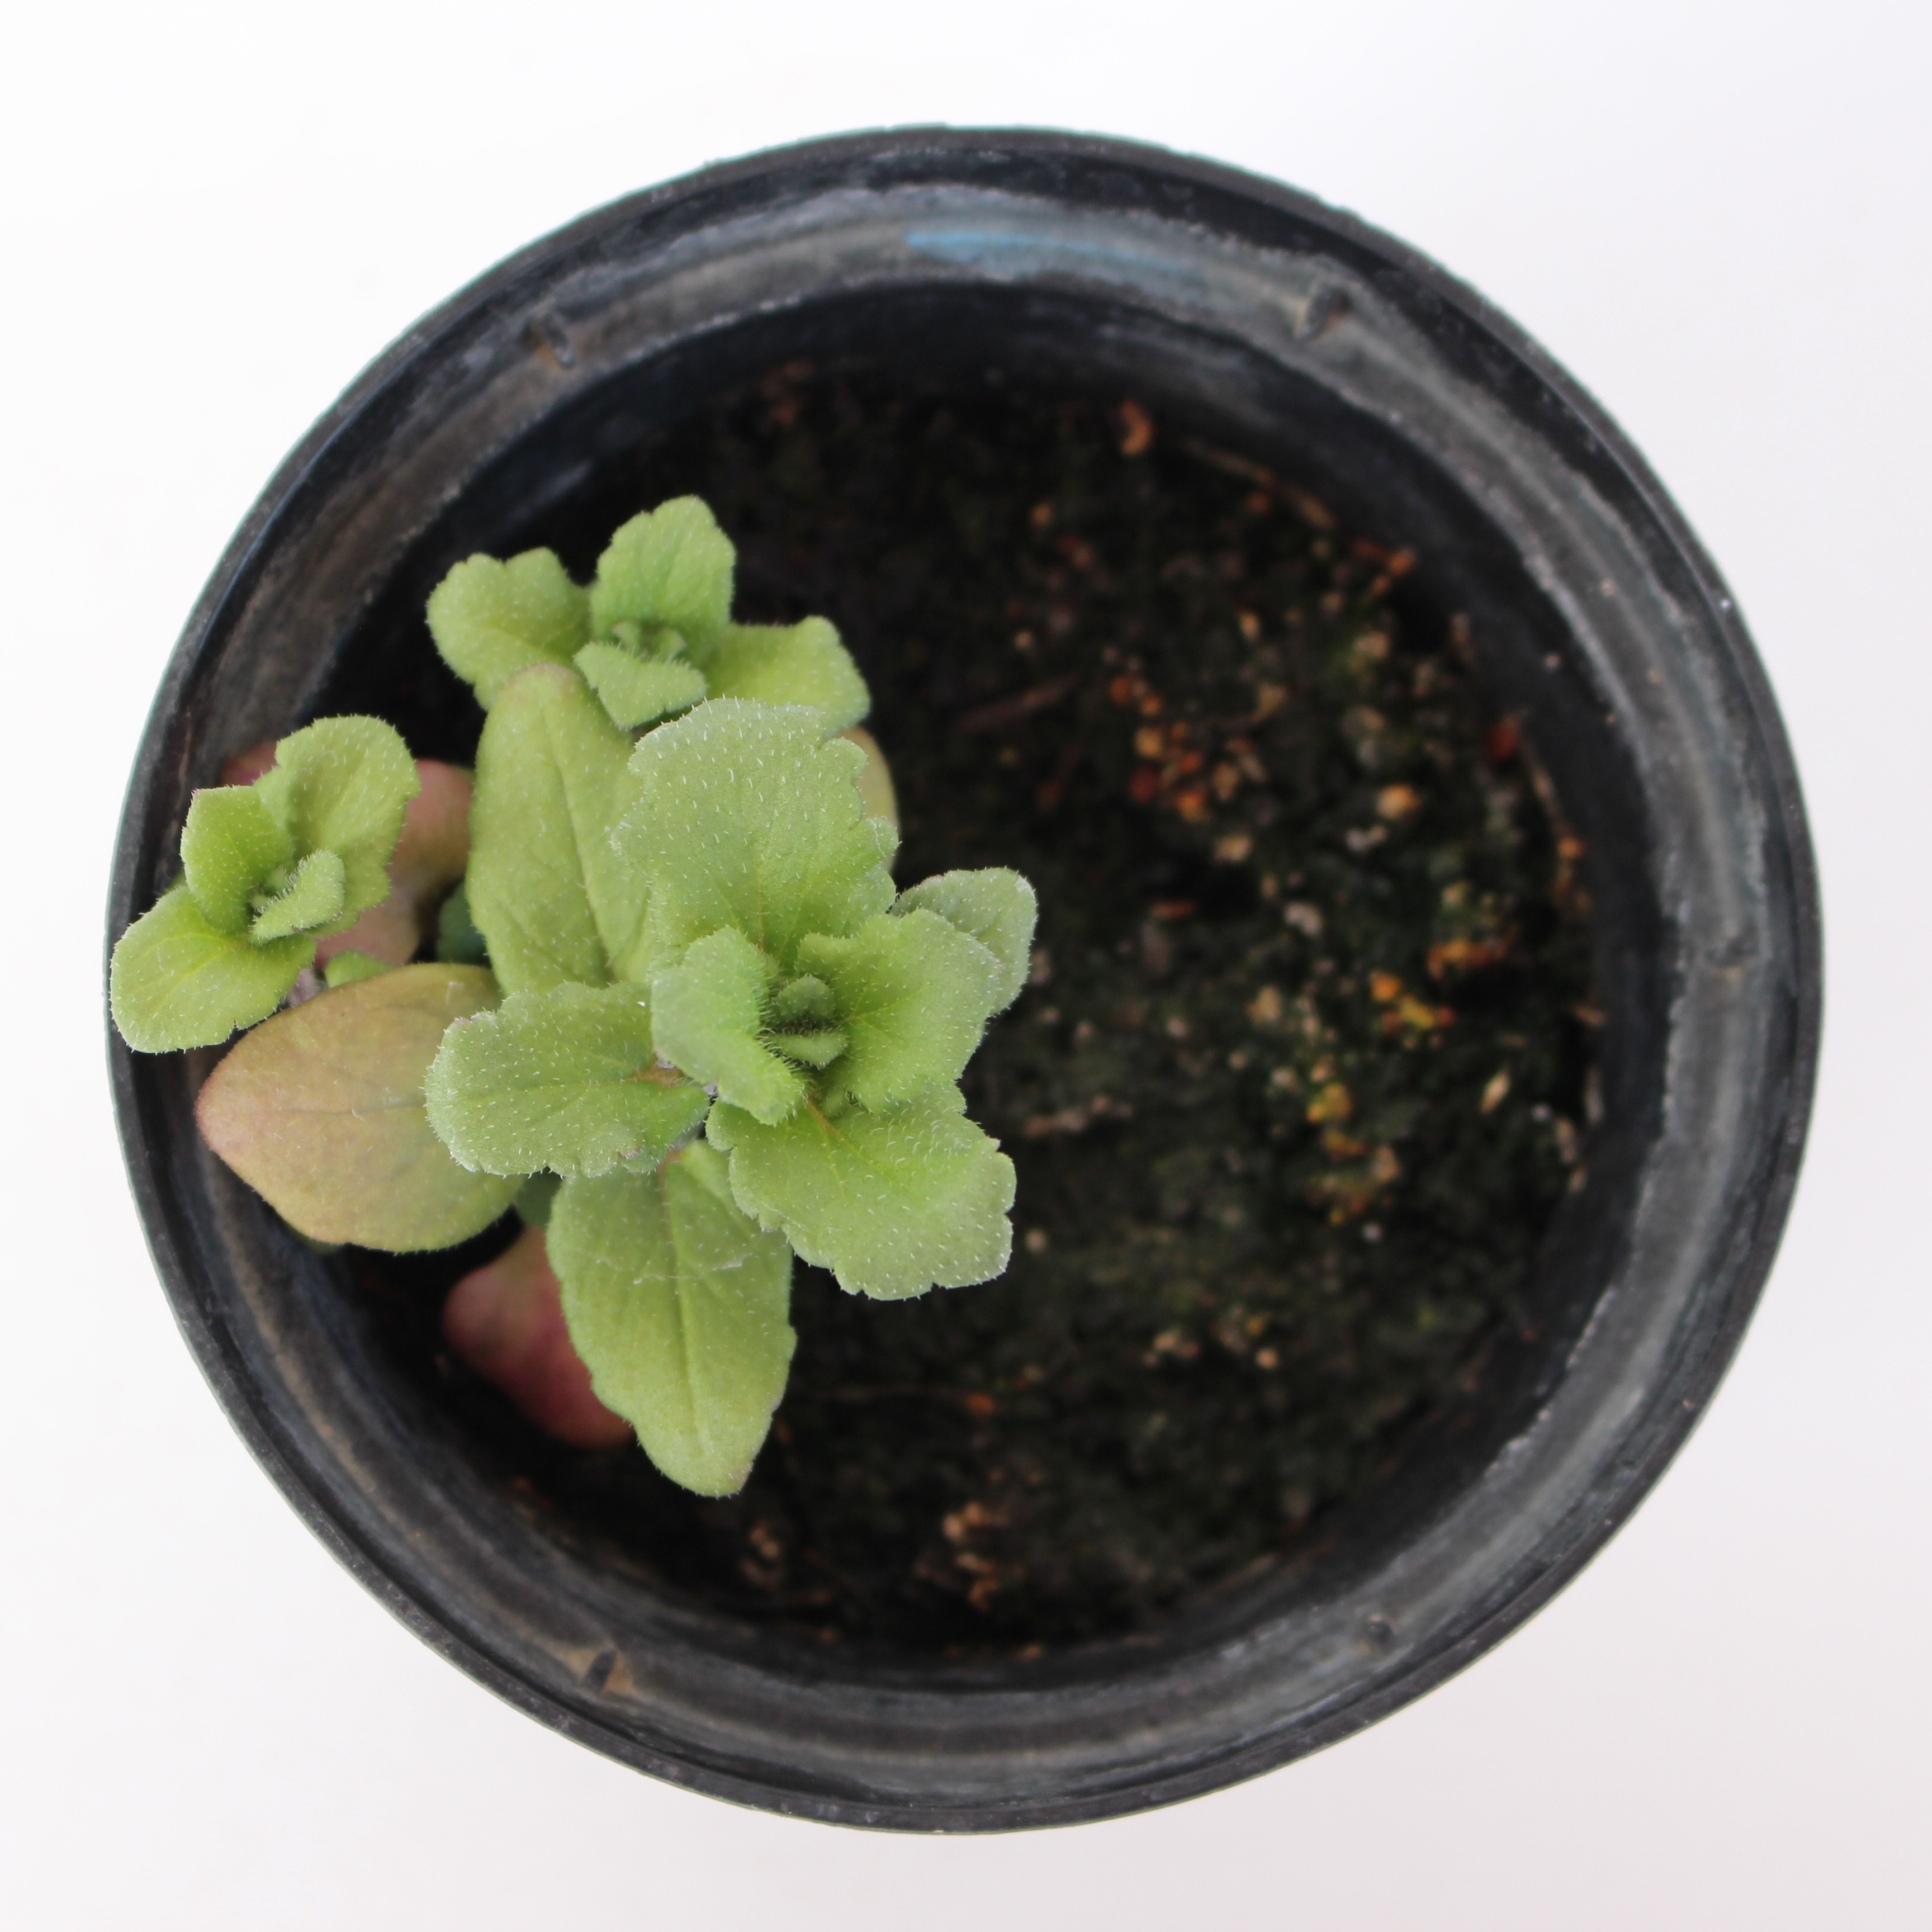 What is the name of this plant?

Veronica persica
